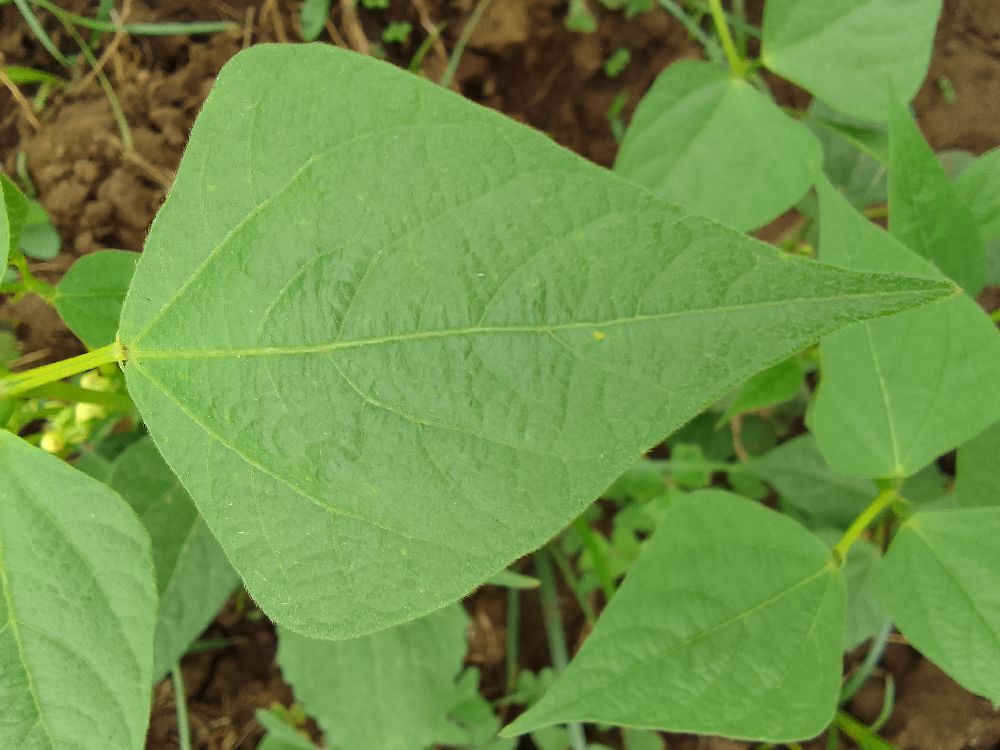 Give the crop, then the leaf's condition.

common bean, healthy
